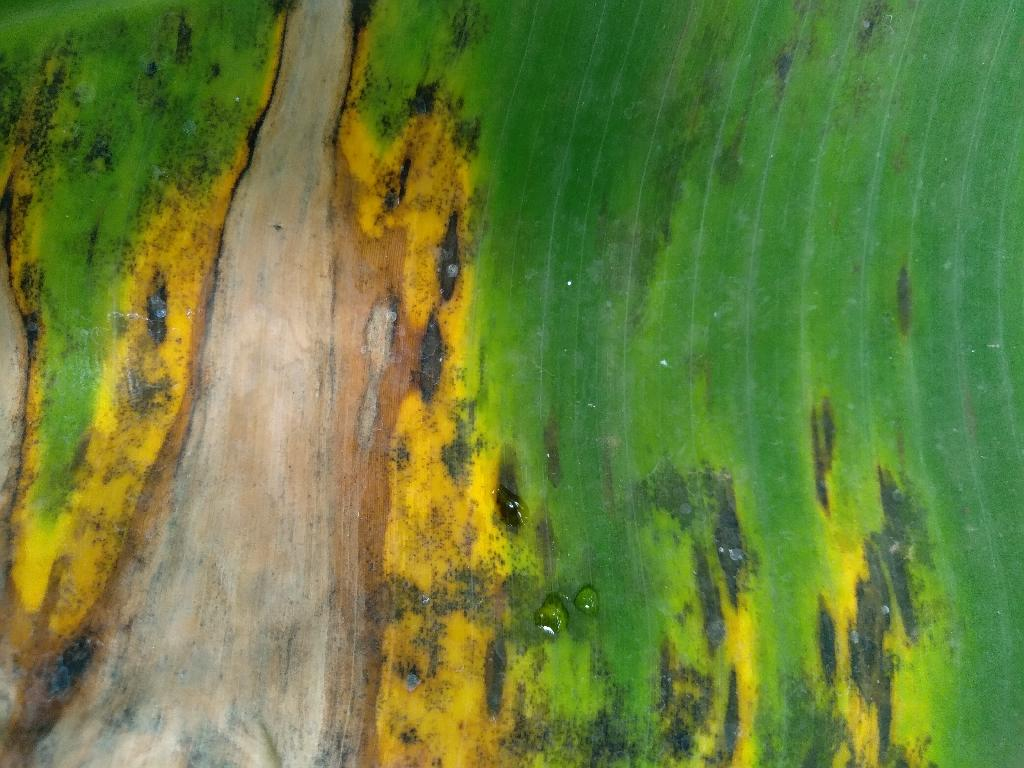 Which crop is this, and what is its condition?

banana, black sigatoka
